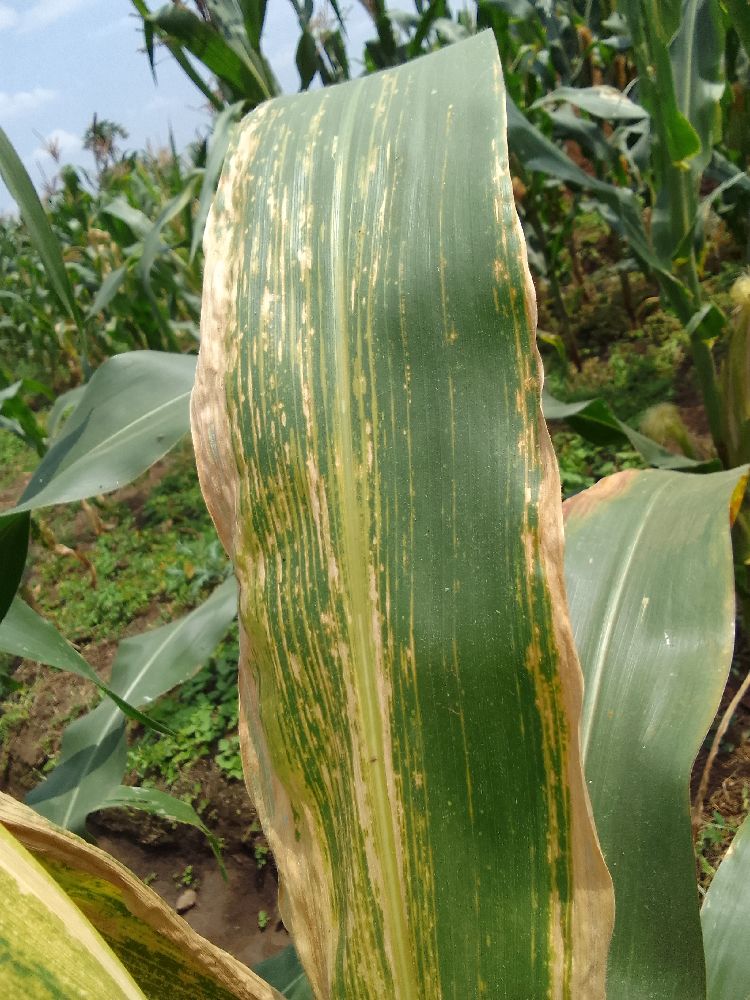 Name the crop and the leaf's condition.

maize, maize lethal necrosis
